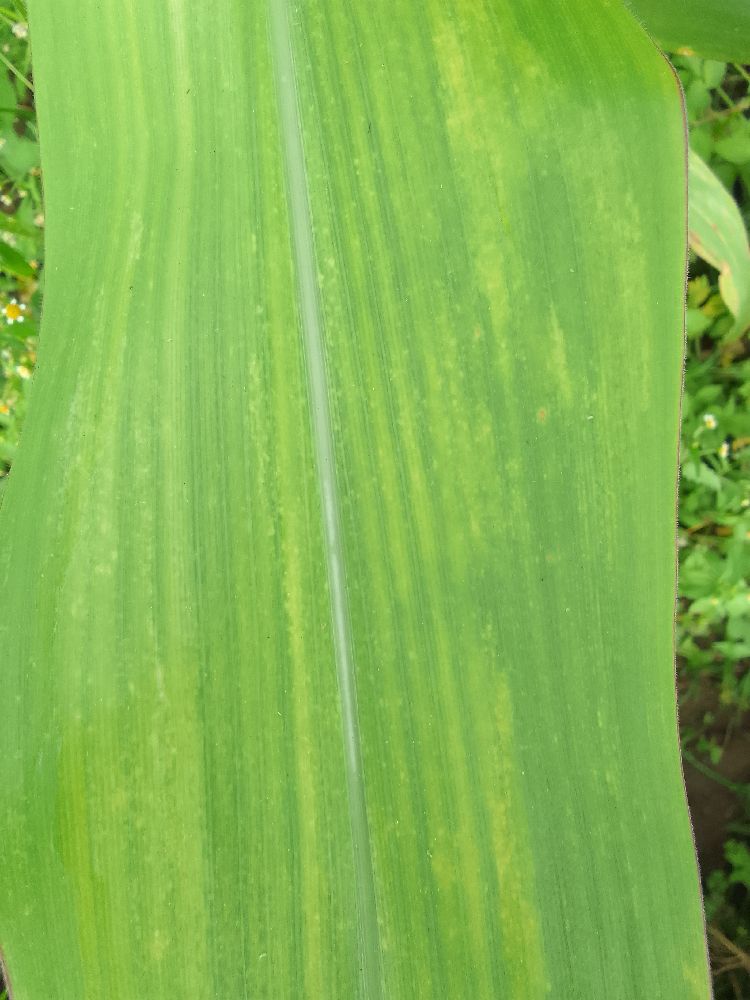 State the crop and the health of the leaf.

maize, maize lethal necrosis
